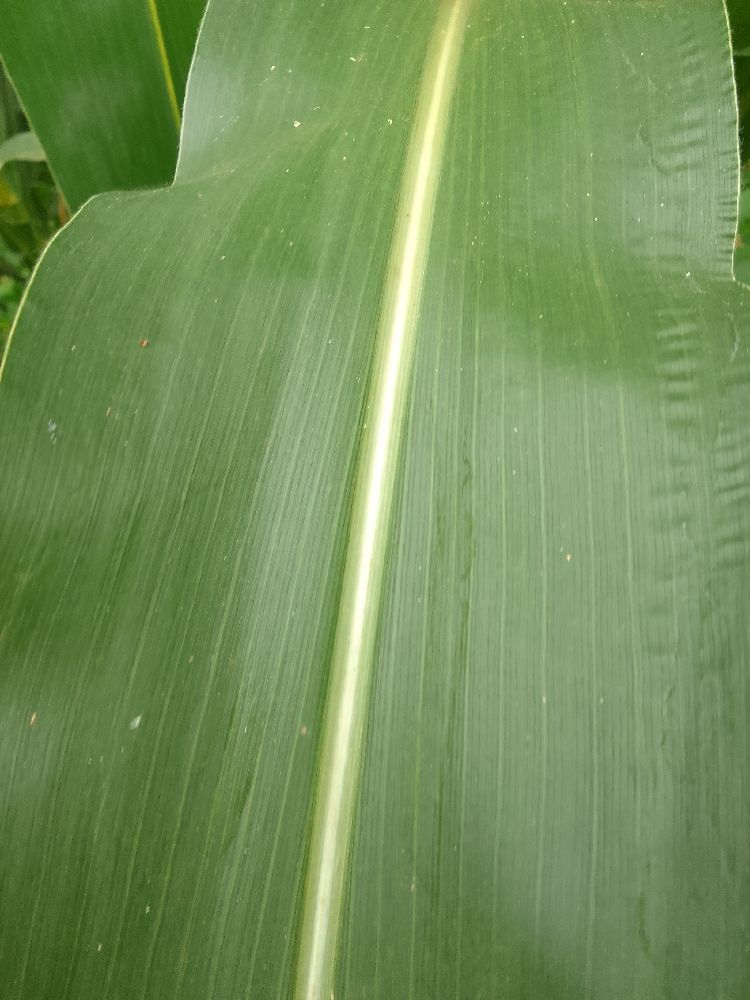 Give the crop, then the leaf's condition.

maize, healthy
